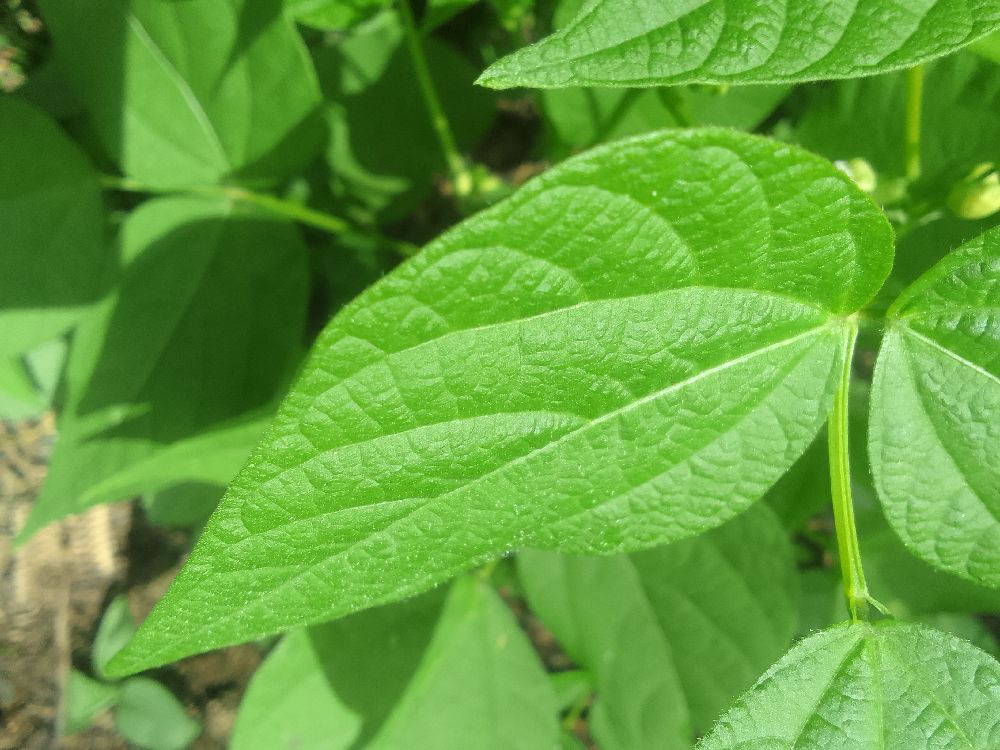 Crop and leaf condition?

common bean, healthy
